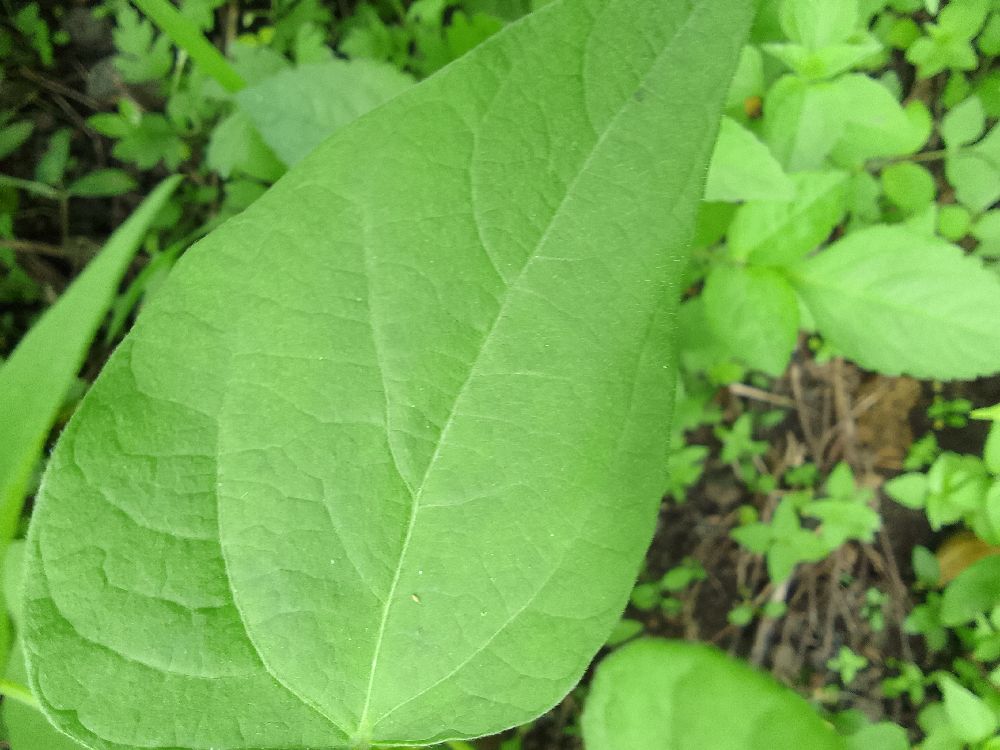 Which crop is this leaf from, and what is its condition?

common bean, healthy
